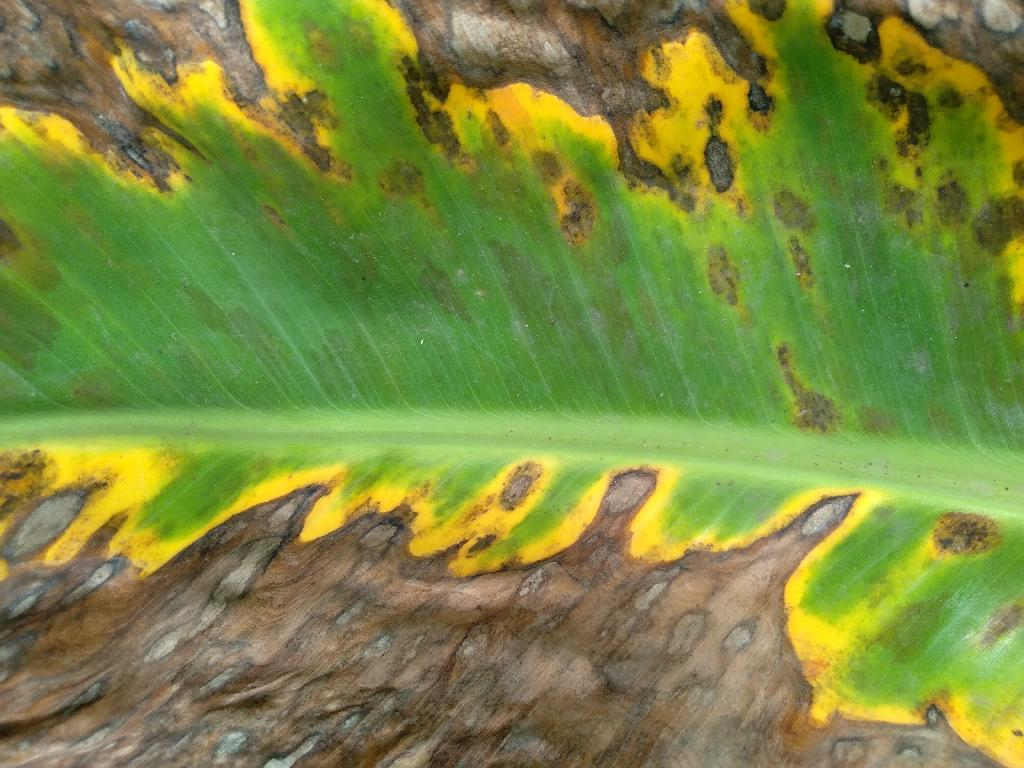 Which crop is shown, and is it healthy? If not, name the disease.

banana, black sigatoka
